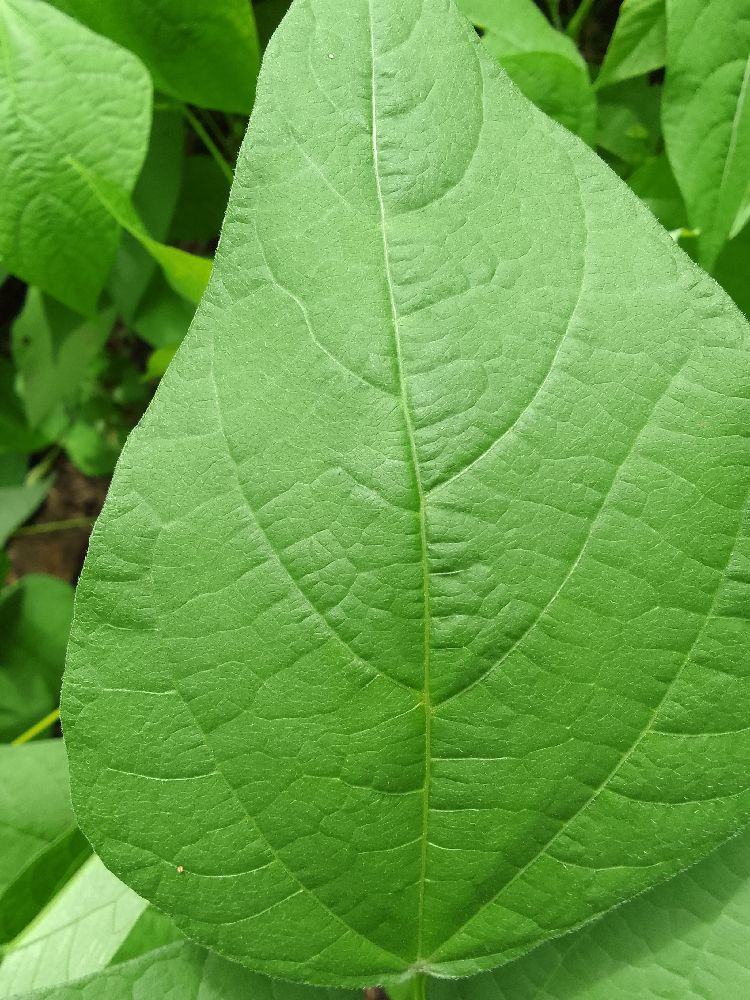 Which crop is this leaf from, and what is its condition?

common bean, healthy
